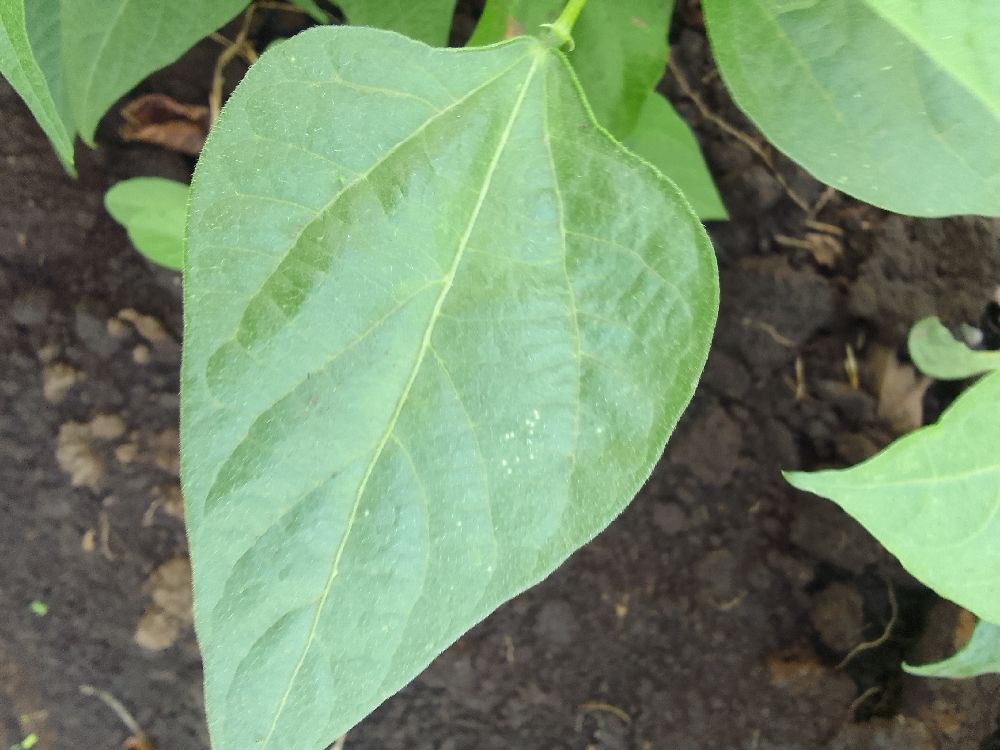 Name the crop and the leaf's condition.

common bean, healthy
